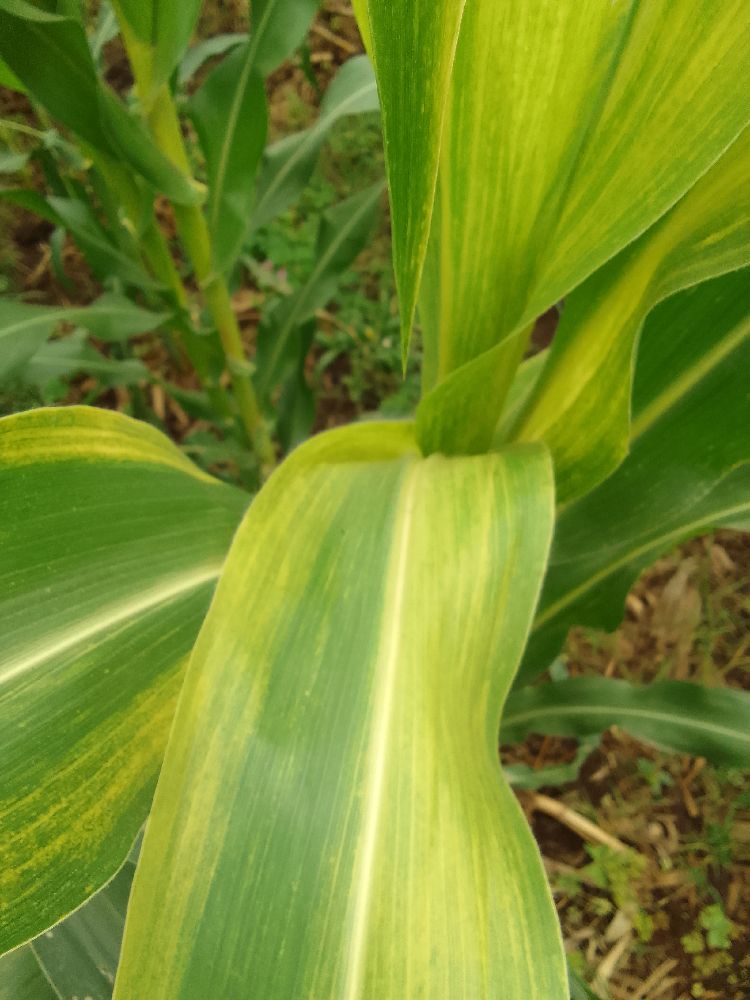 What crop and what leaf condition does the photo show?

maize, maize lethal necrosis
